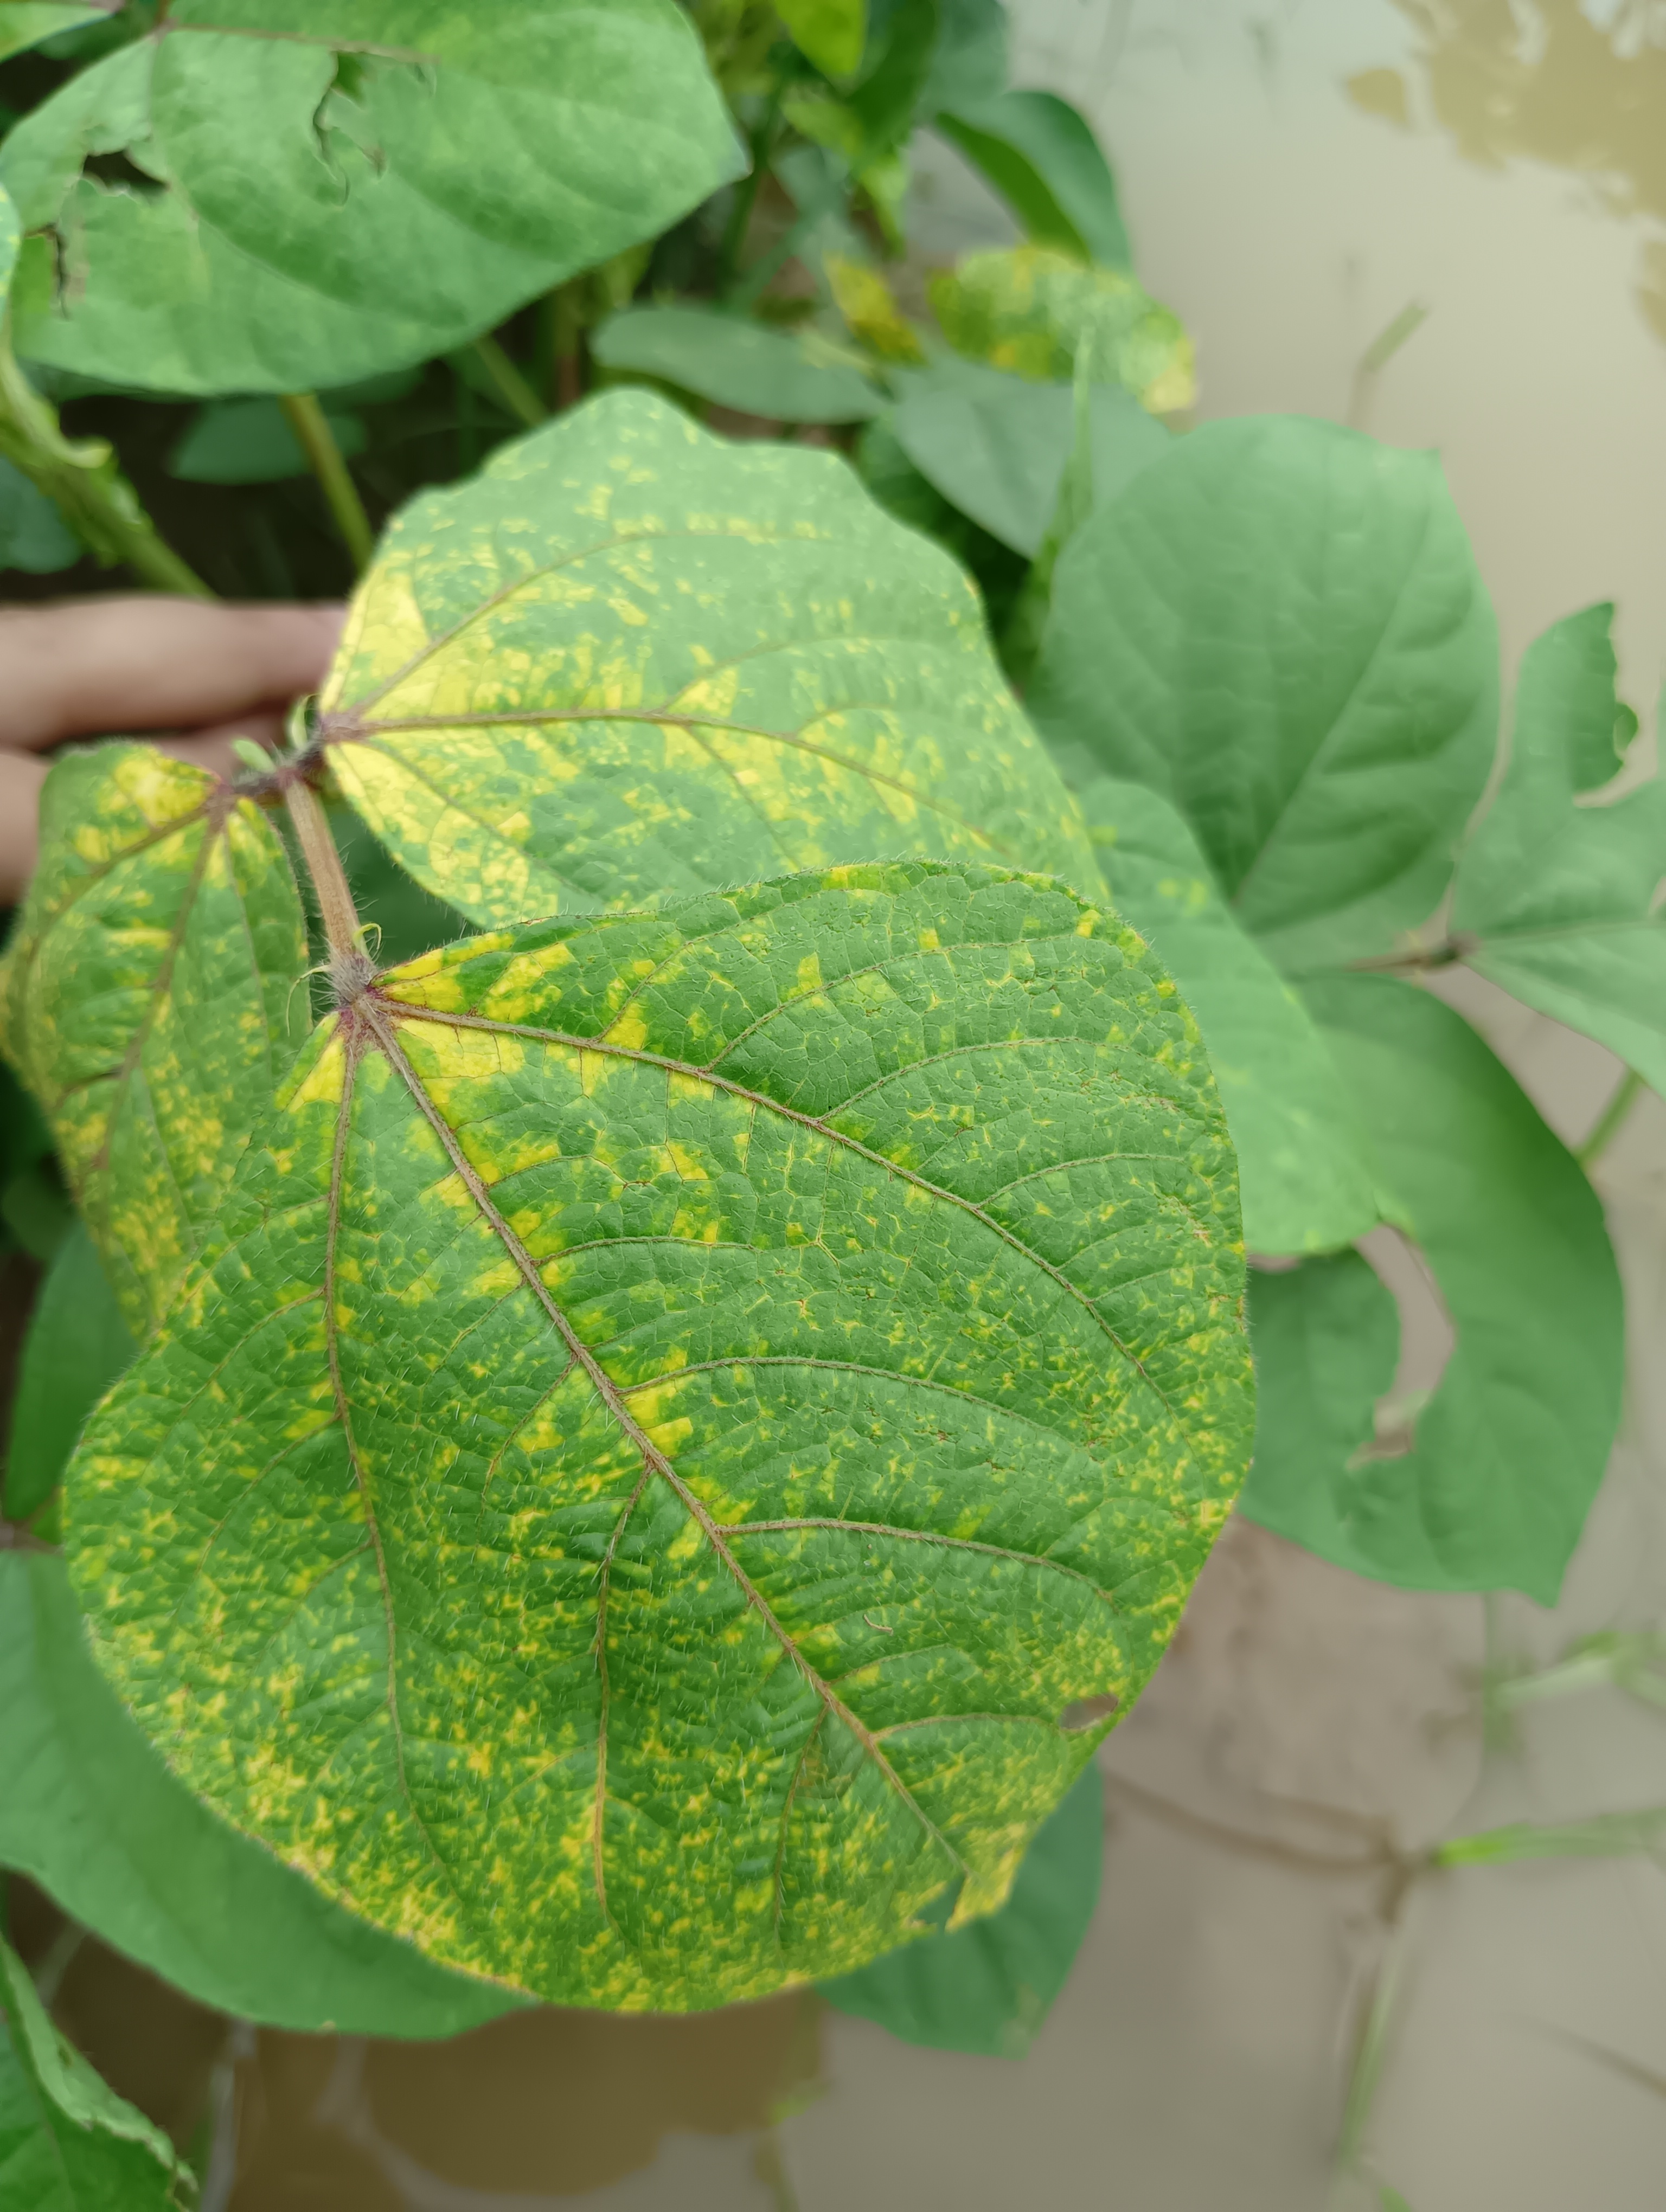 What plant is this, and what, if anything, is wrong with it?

mungbean, yellow mosaic
